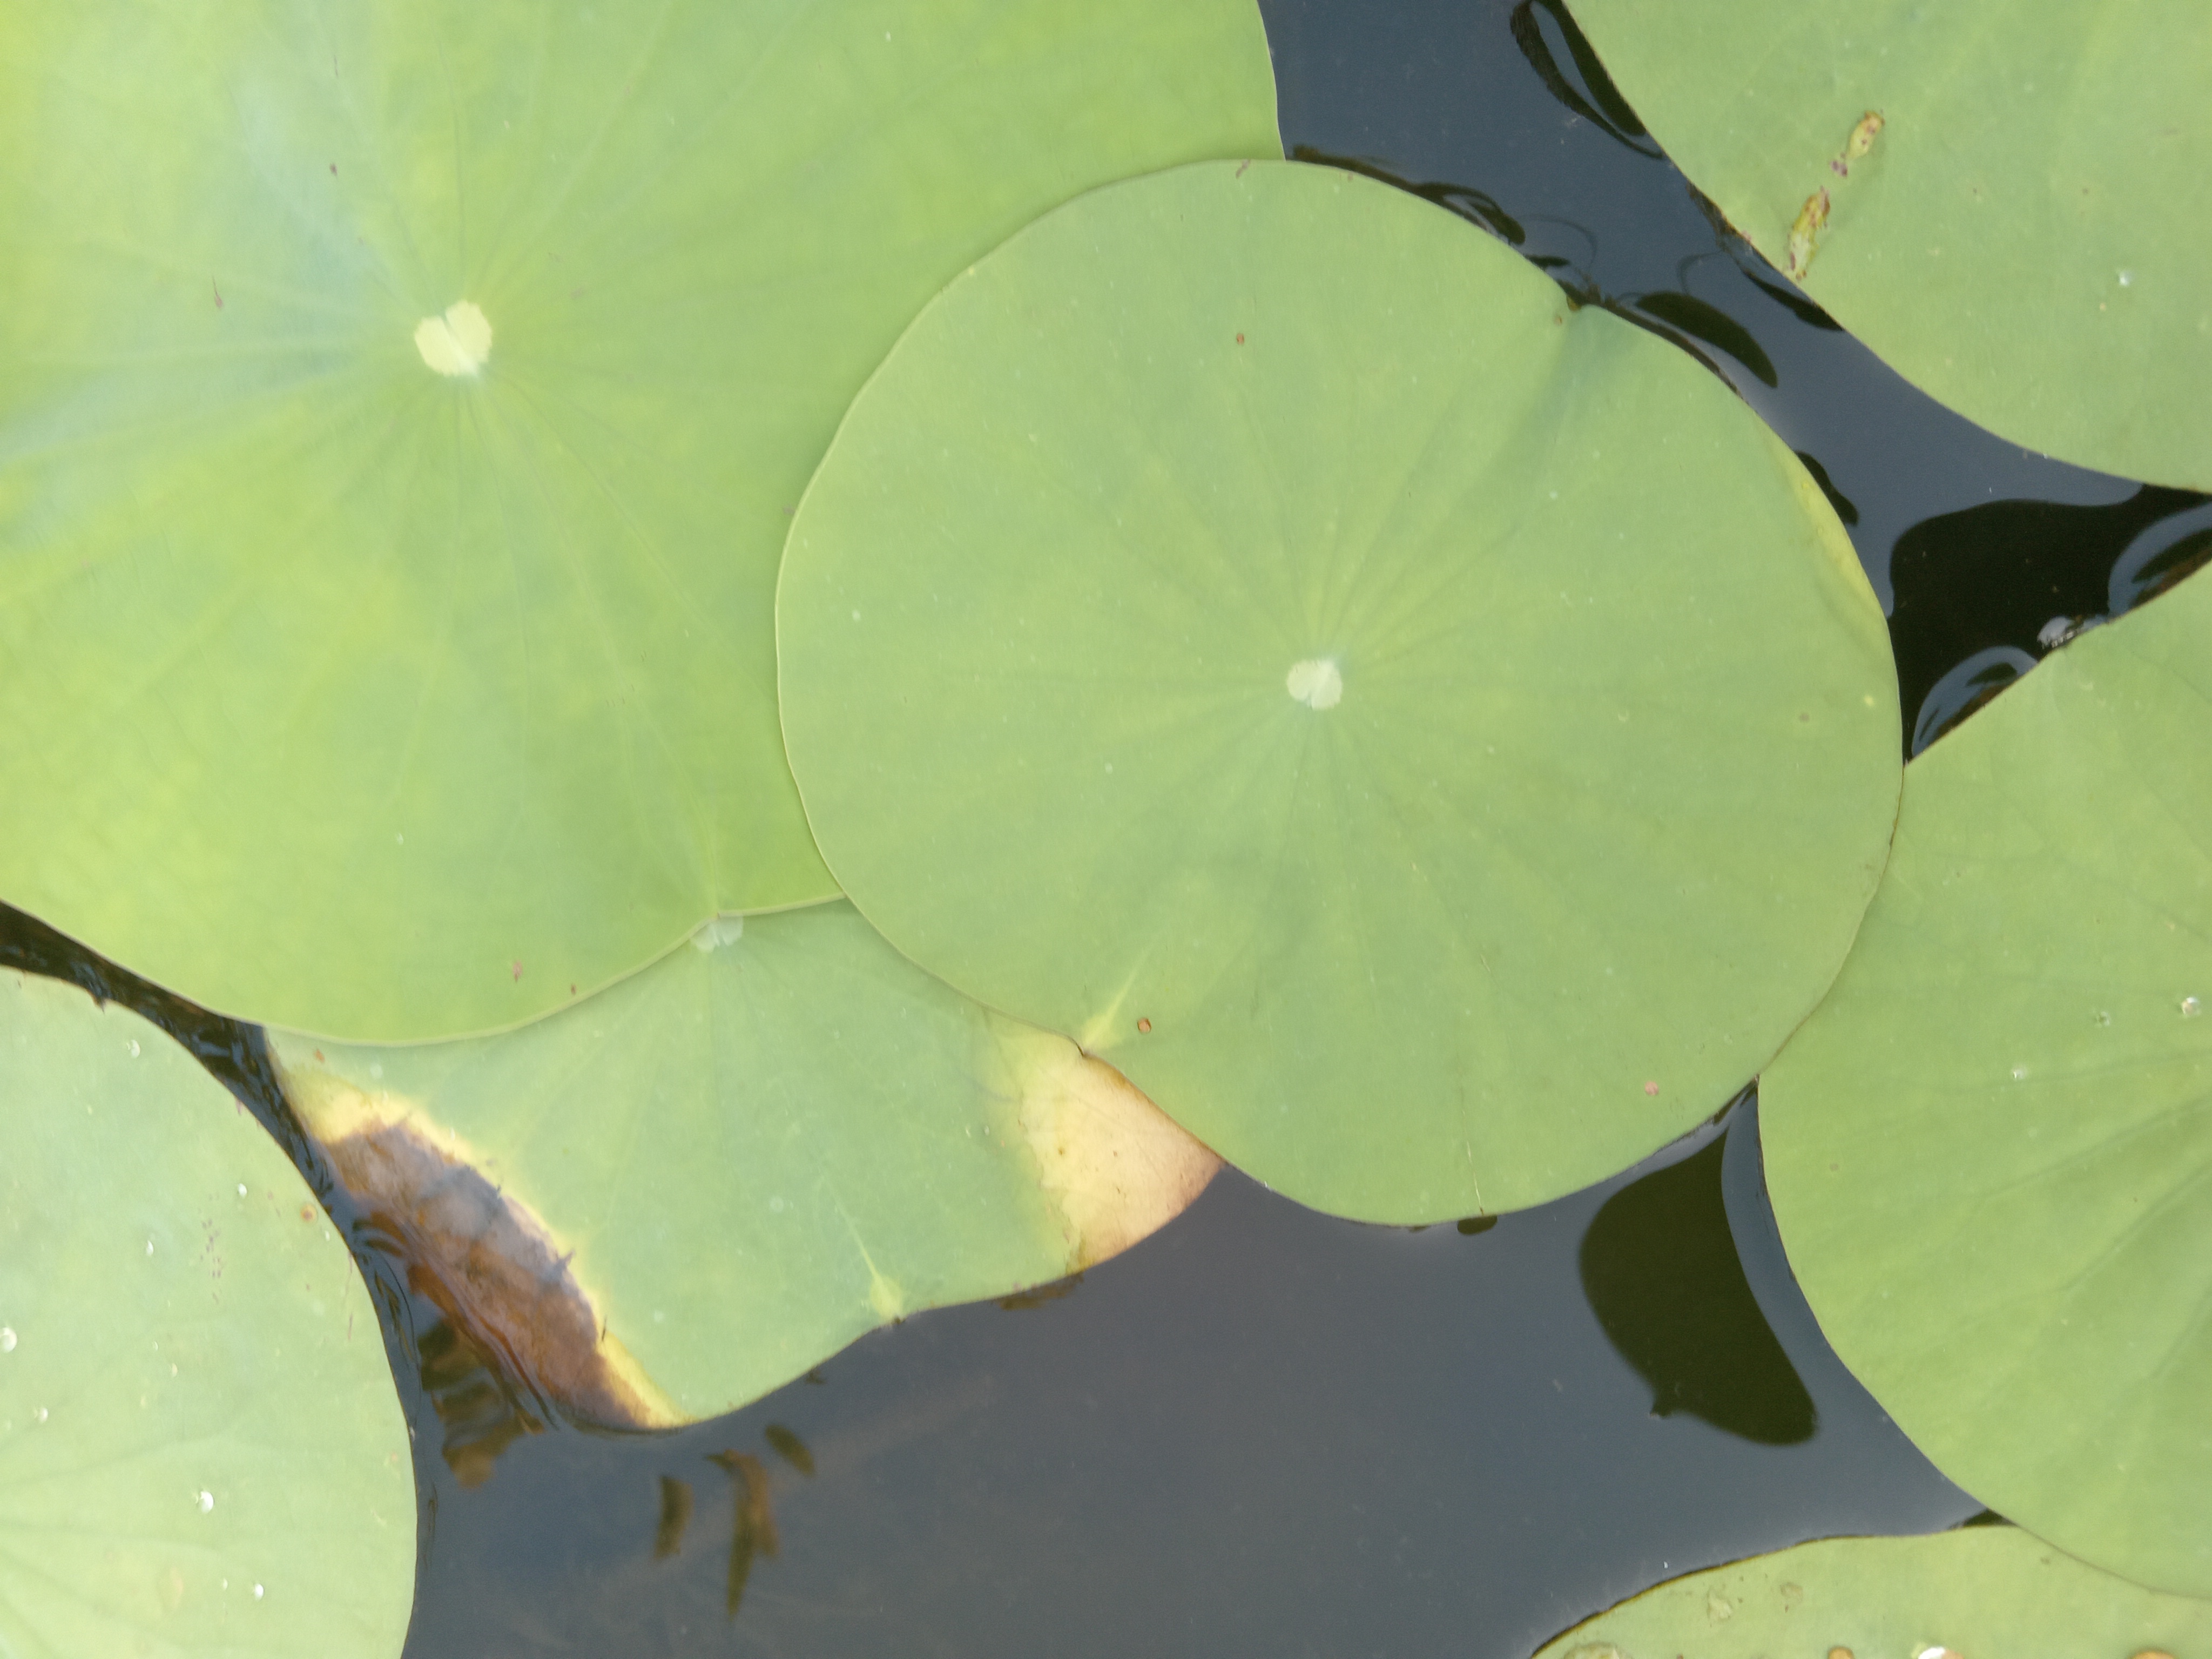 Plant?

lotus
